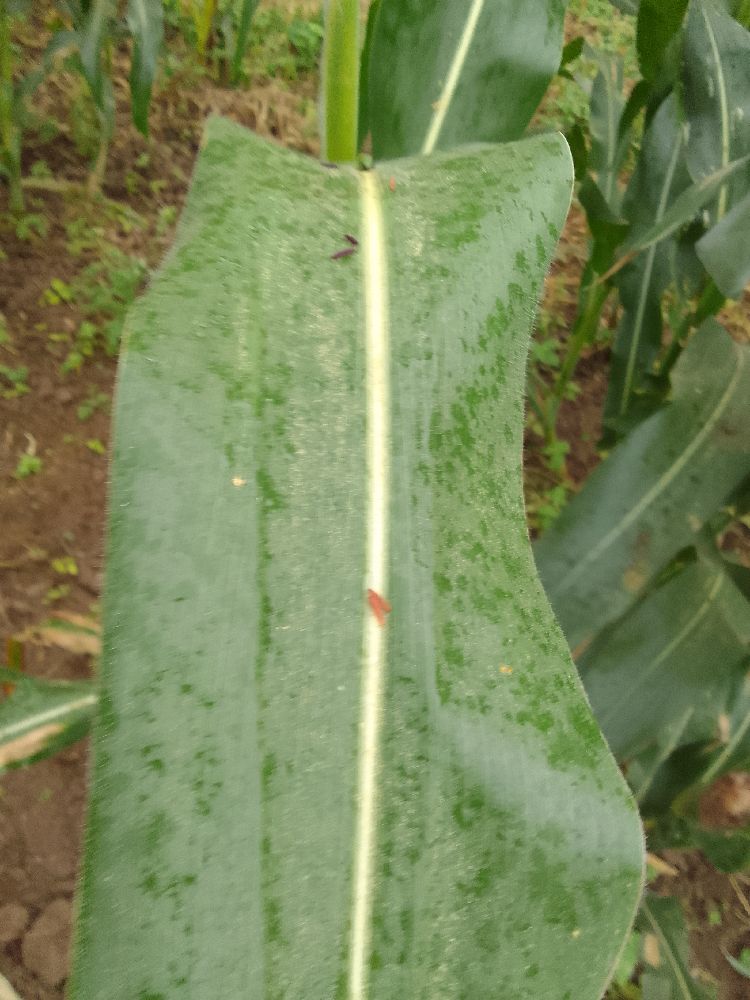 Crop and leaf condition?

maize, healthy
